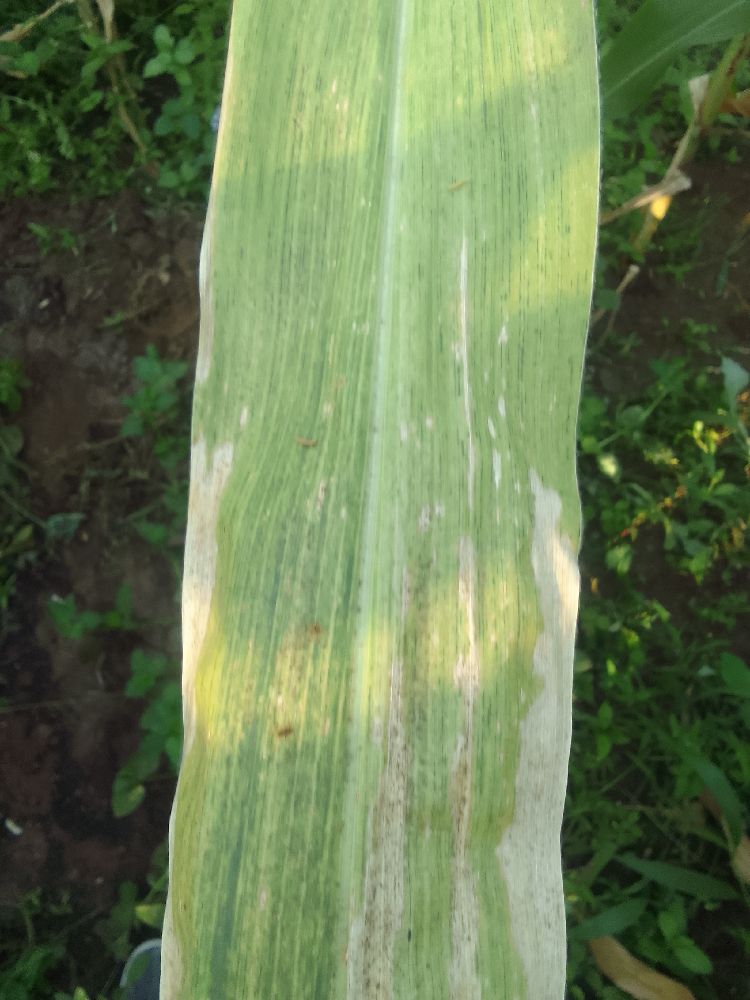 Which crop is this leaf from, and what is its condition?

maize, maize lethal necrosis
